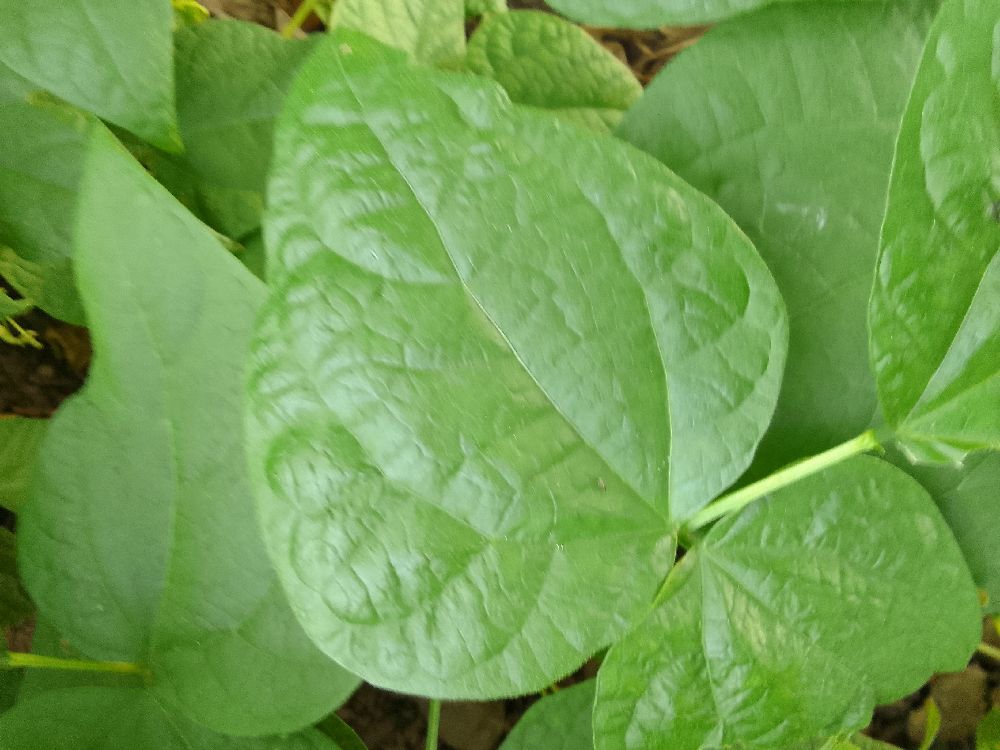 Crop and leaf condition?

common bean, healthy
